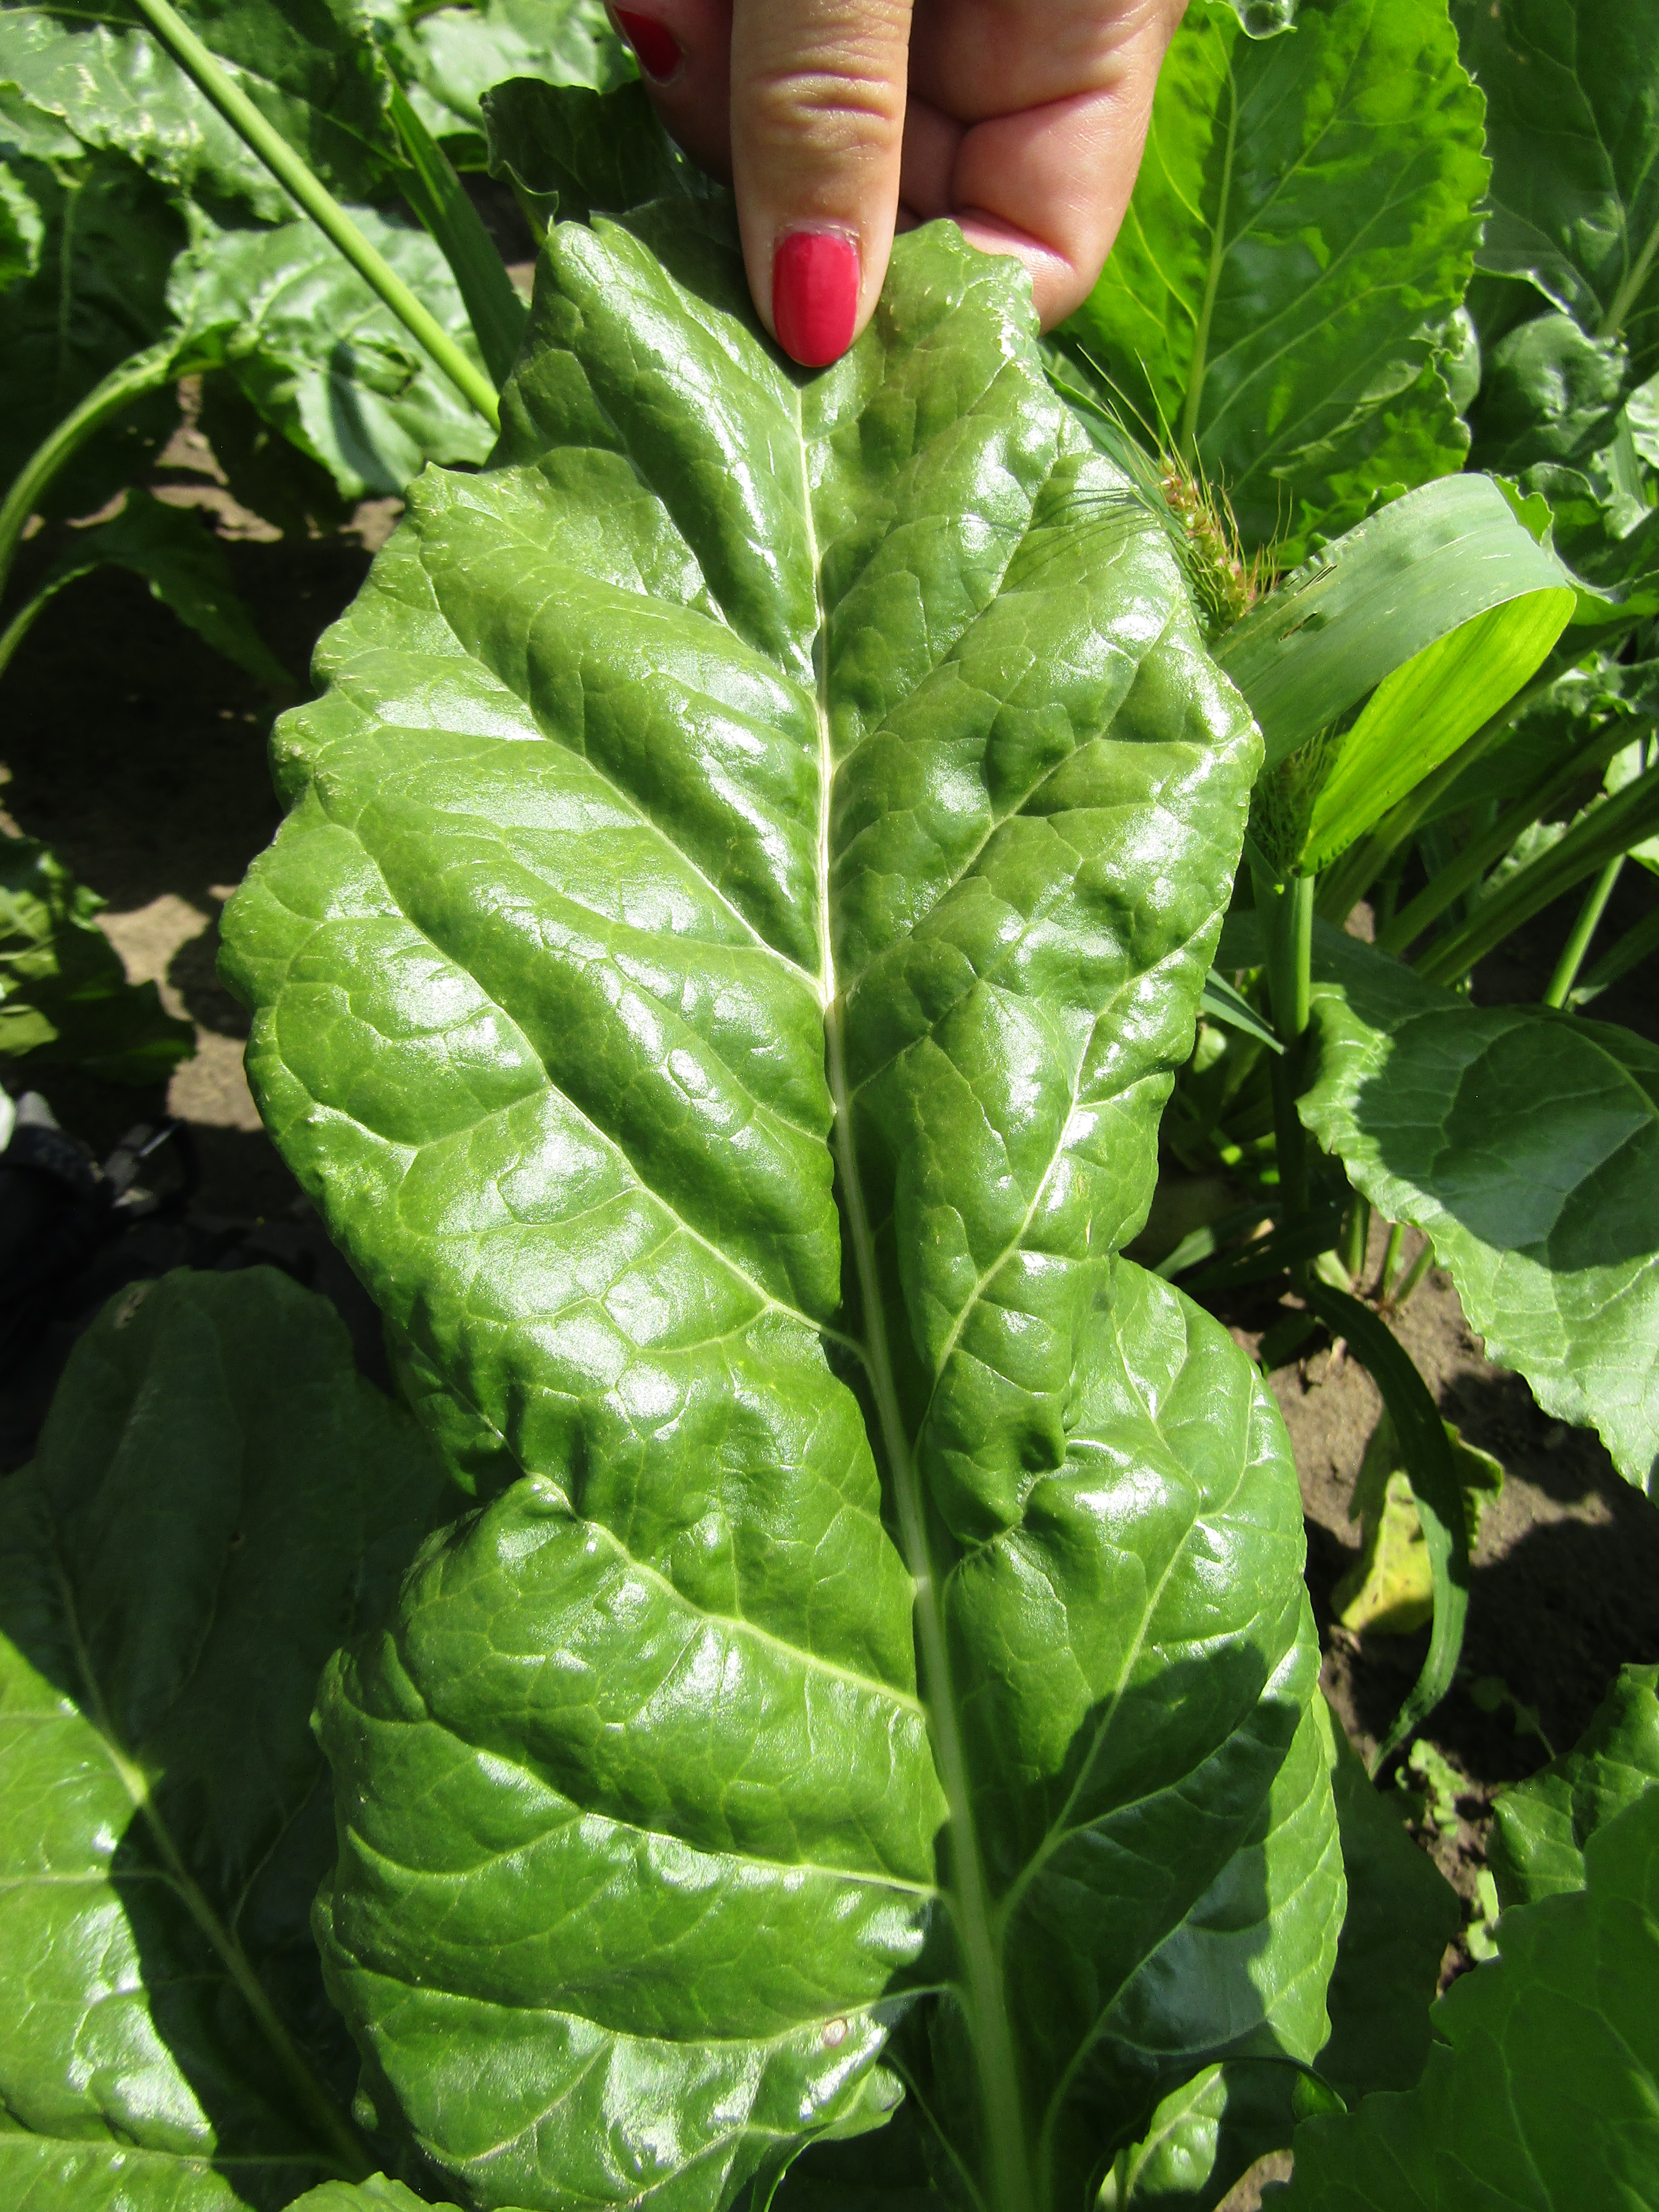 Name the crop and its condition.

beet, cercospora
